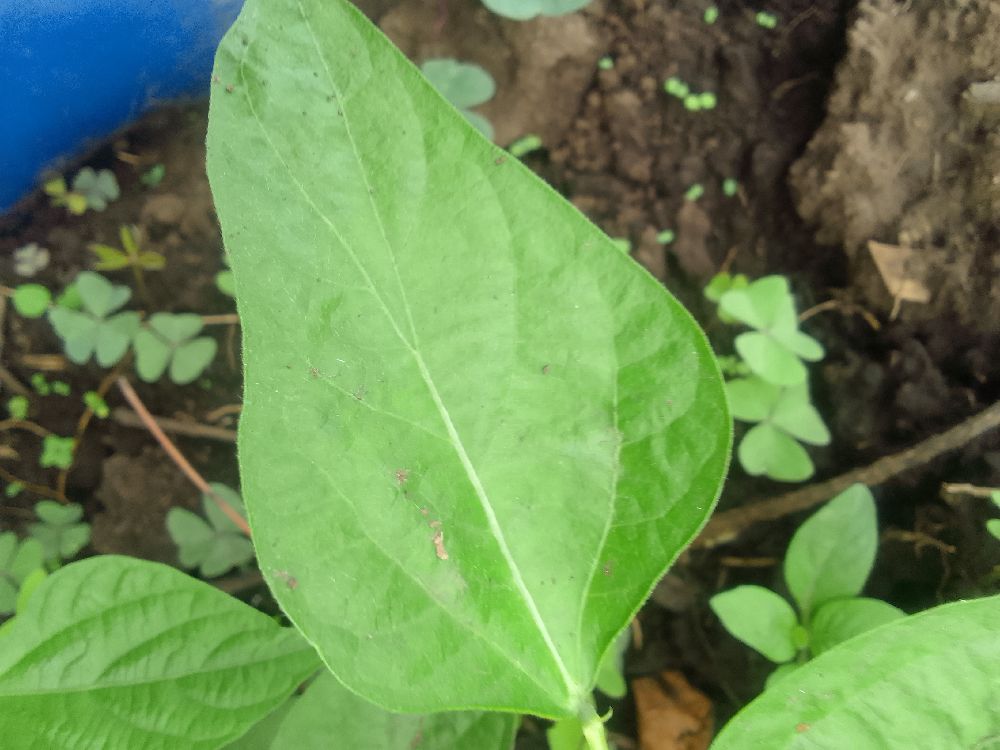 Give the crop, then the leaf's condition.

common bean, healthy
